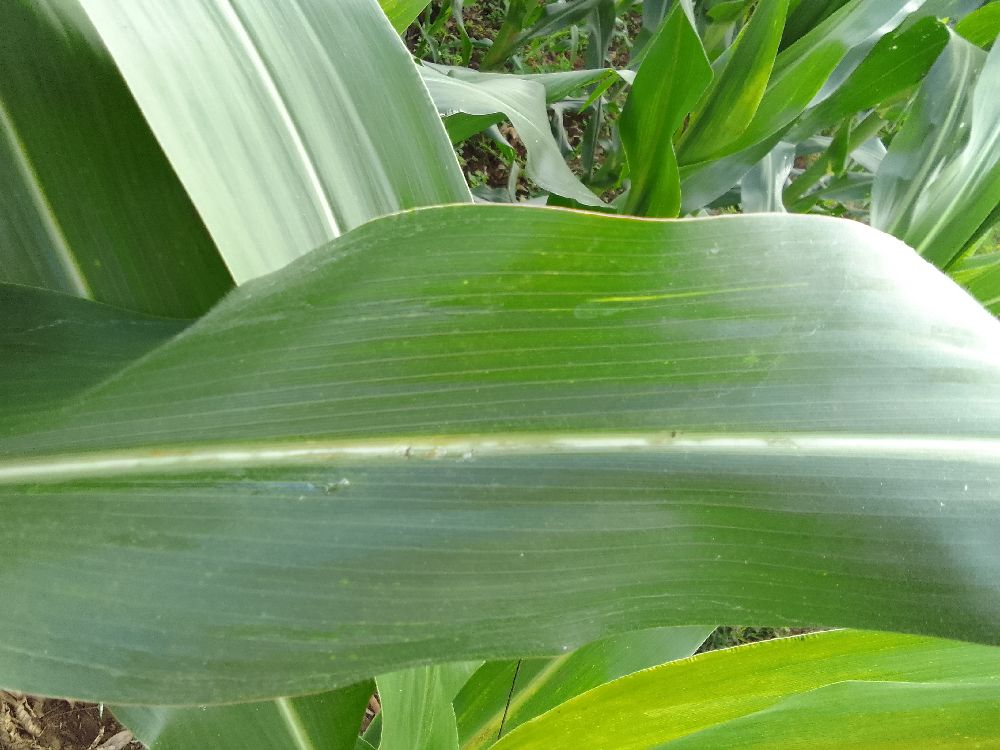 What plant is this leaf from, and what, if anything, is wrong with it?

maize, healthy
